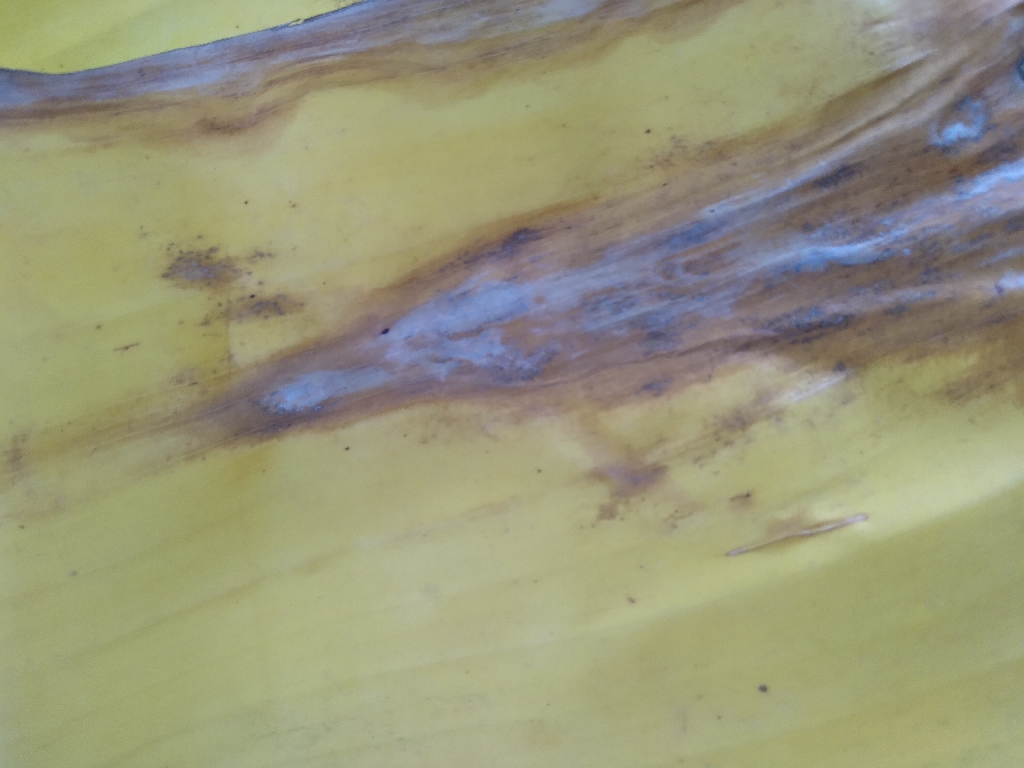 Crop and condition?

banana, fusarium wilt race 1
